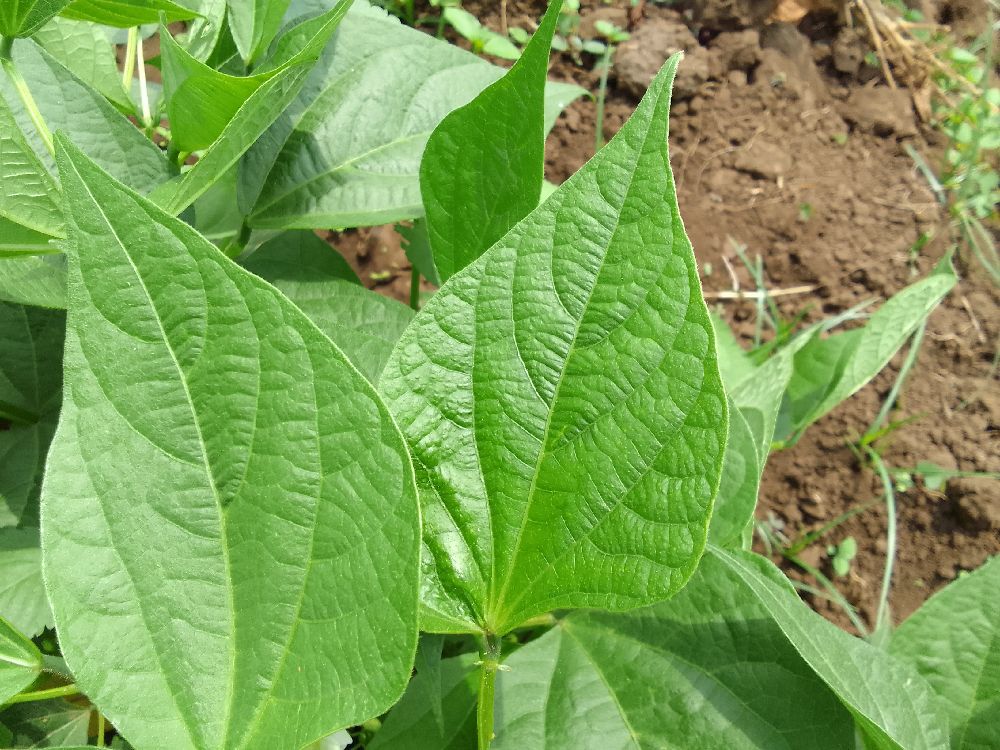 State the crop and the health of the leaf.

common bean, bean rust
